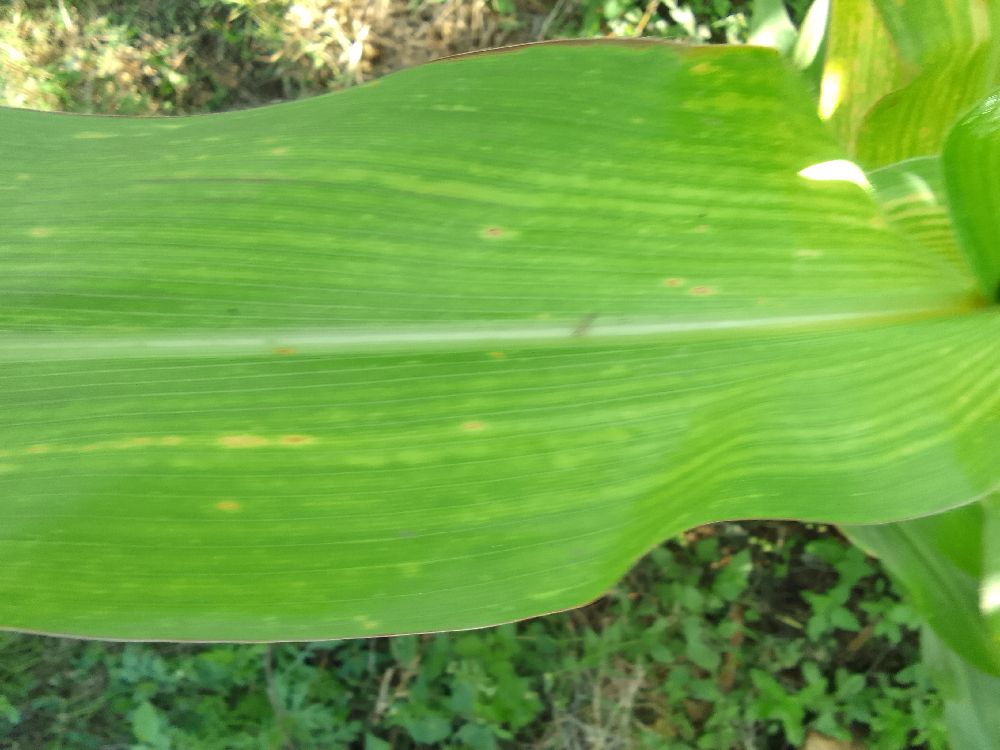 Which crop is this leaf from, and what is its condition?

maize, maize lethal necrosis
